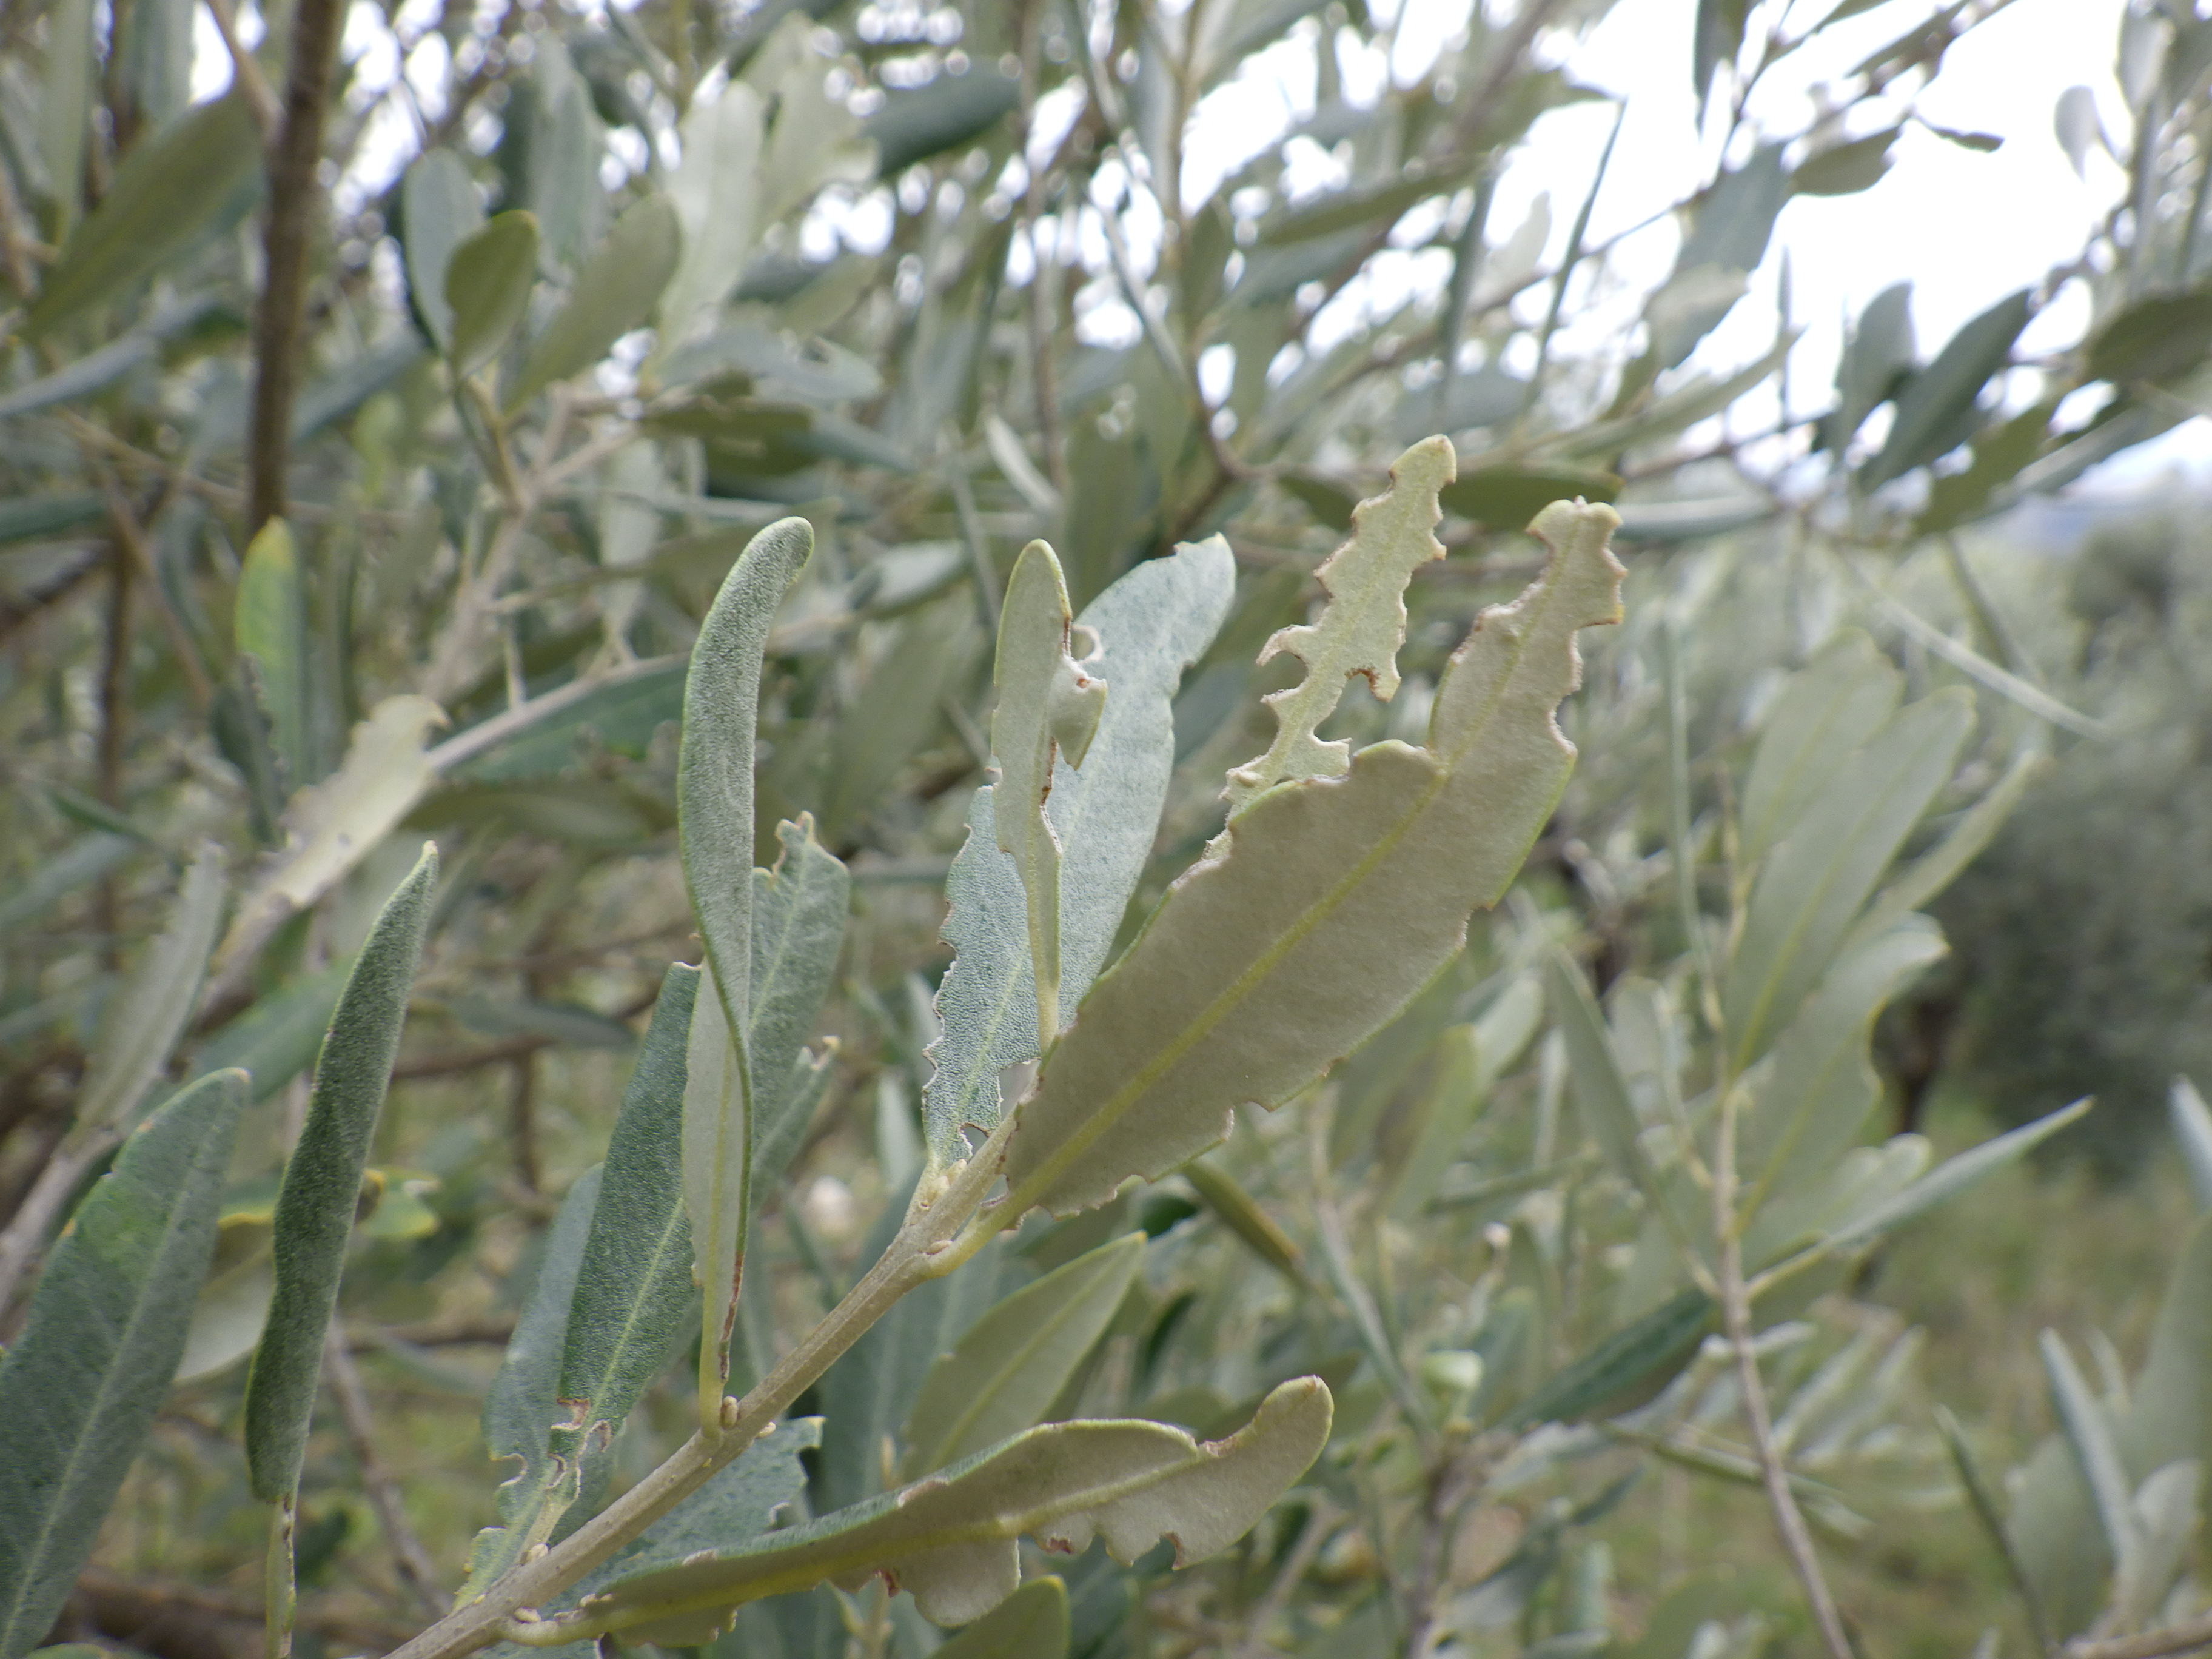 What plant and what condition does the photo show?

olive, weevil
